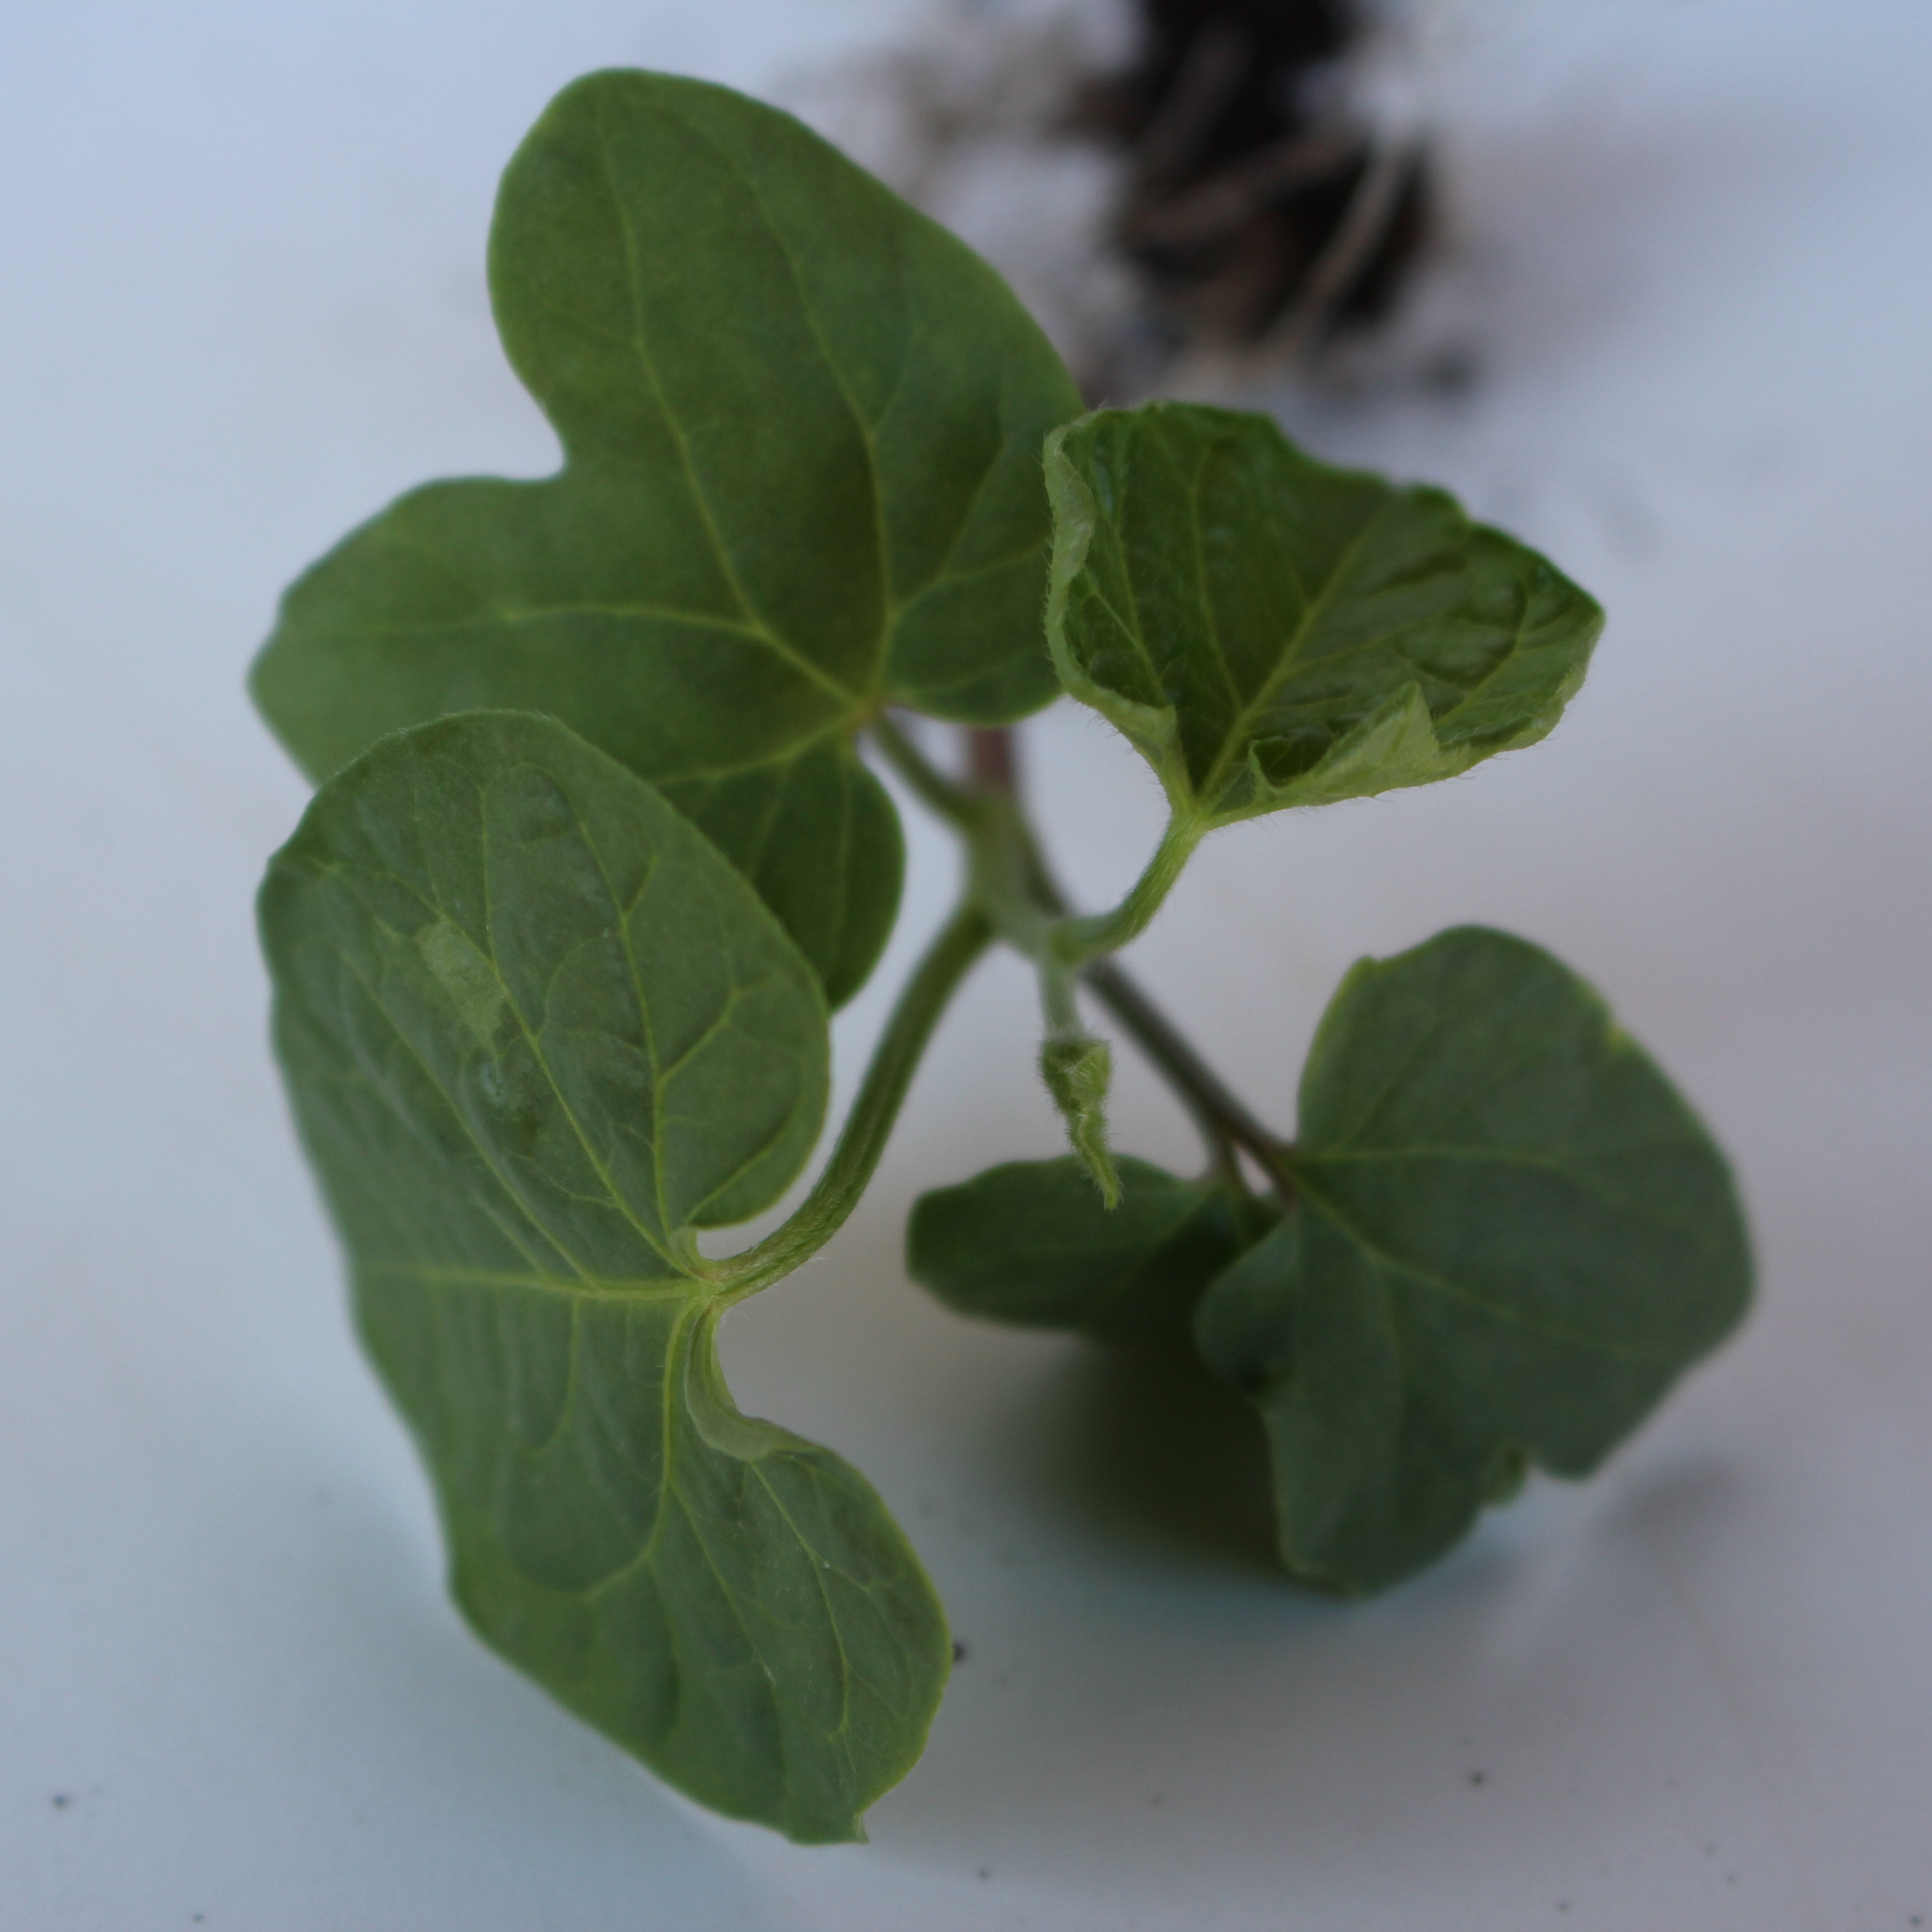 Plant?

Convolvulus arvensis
